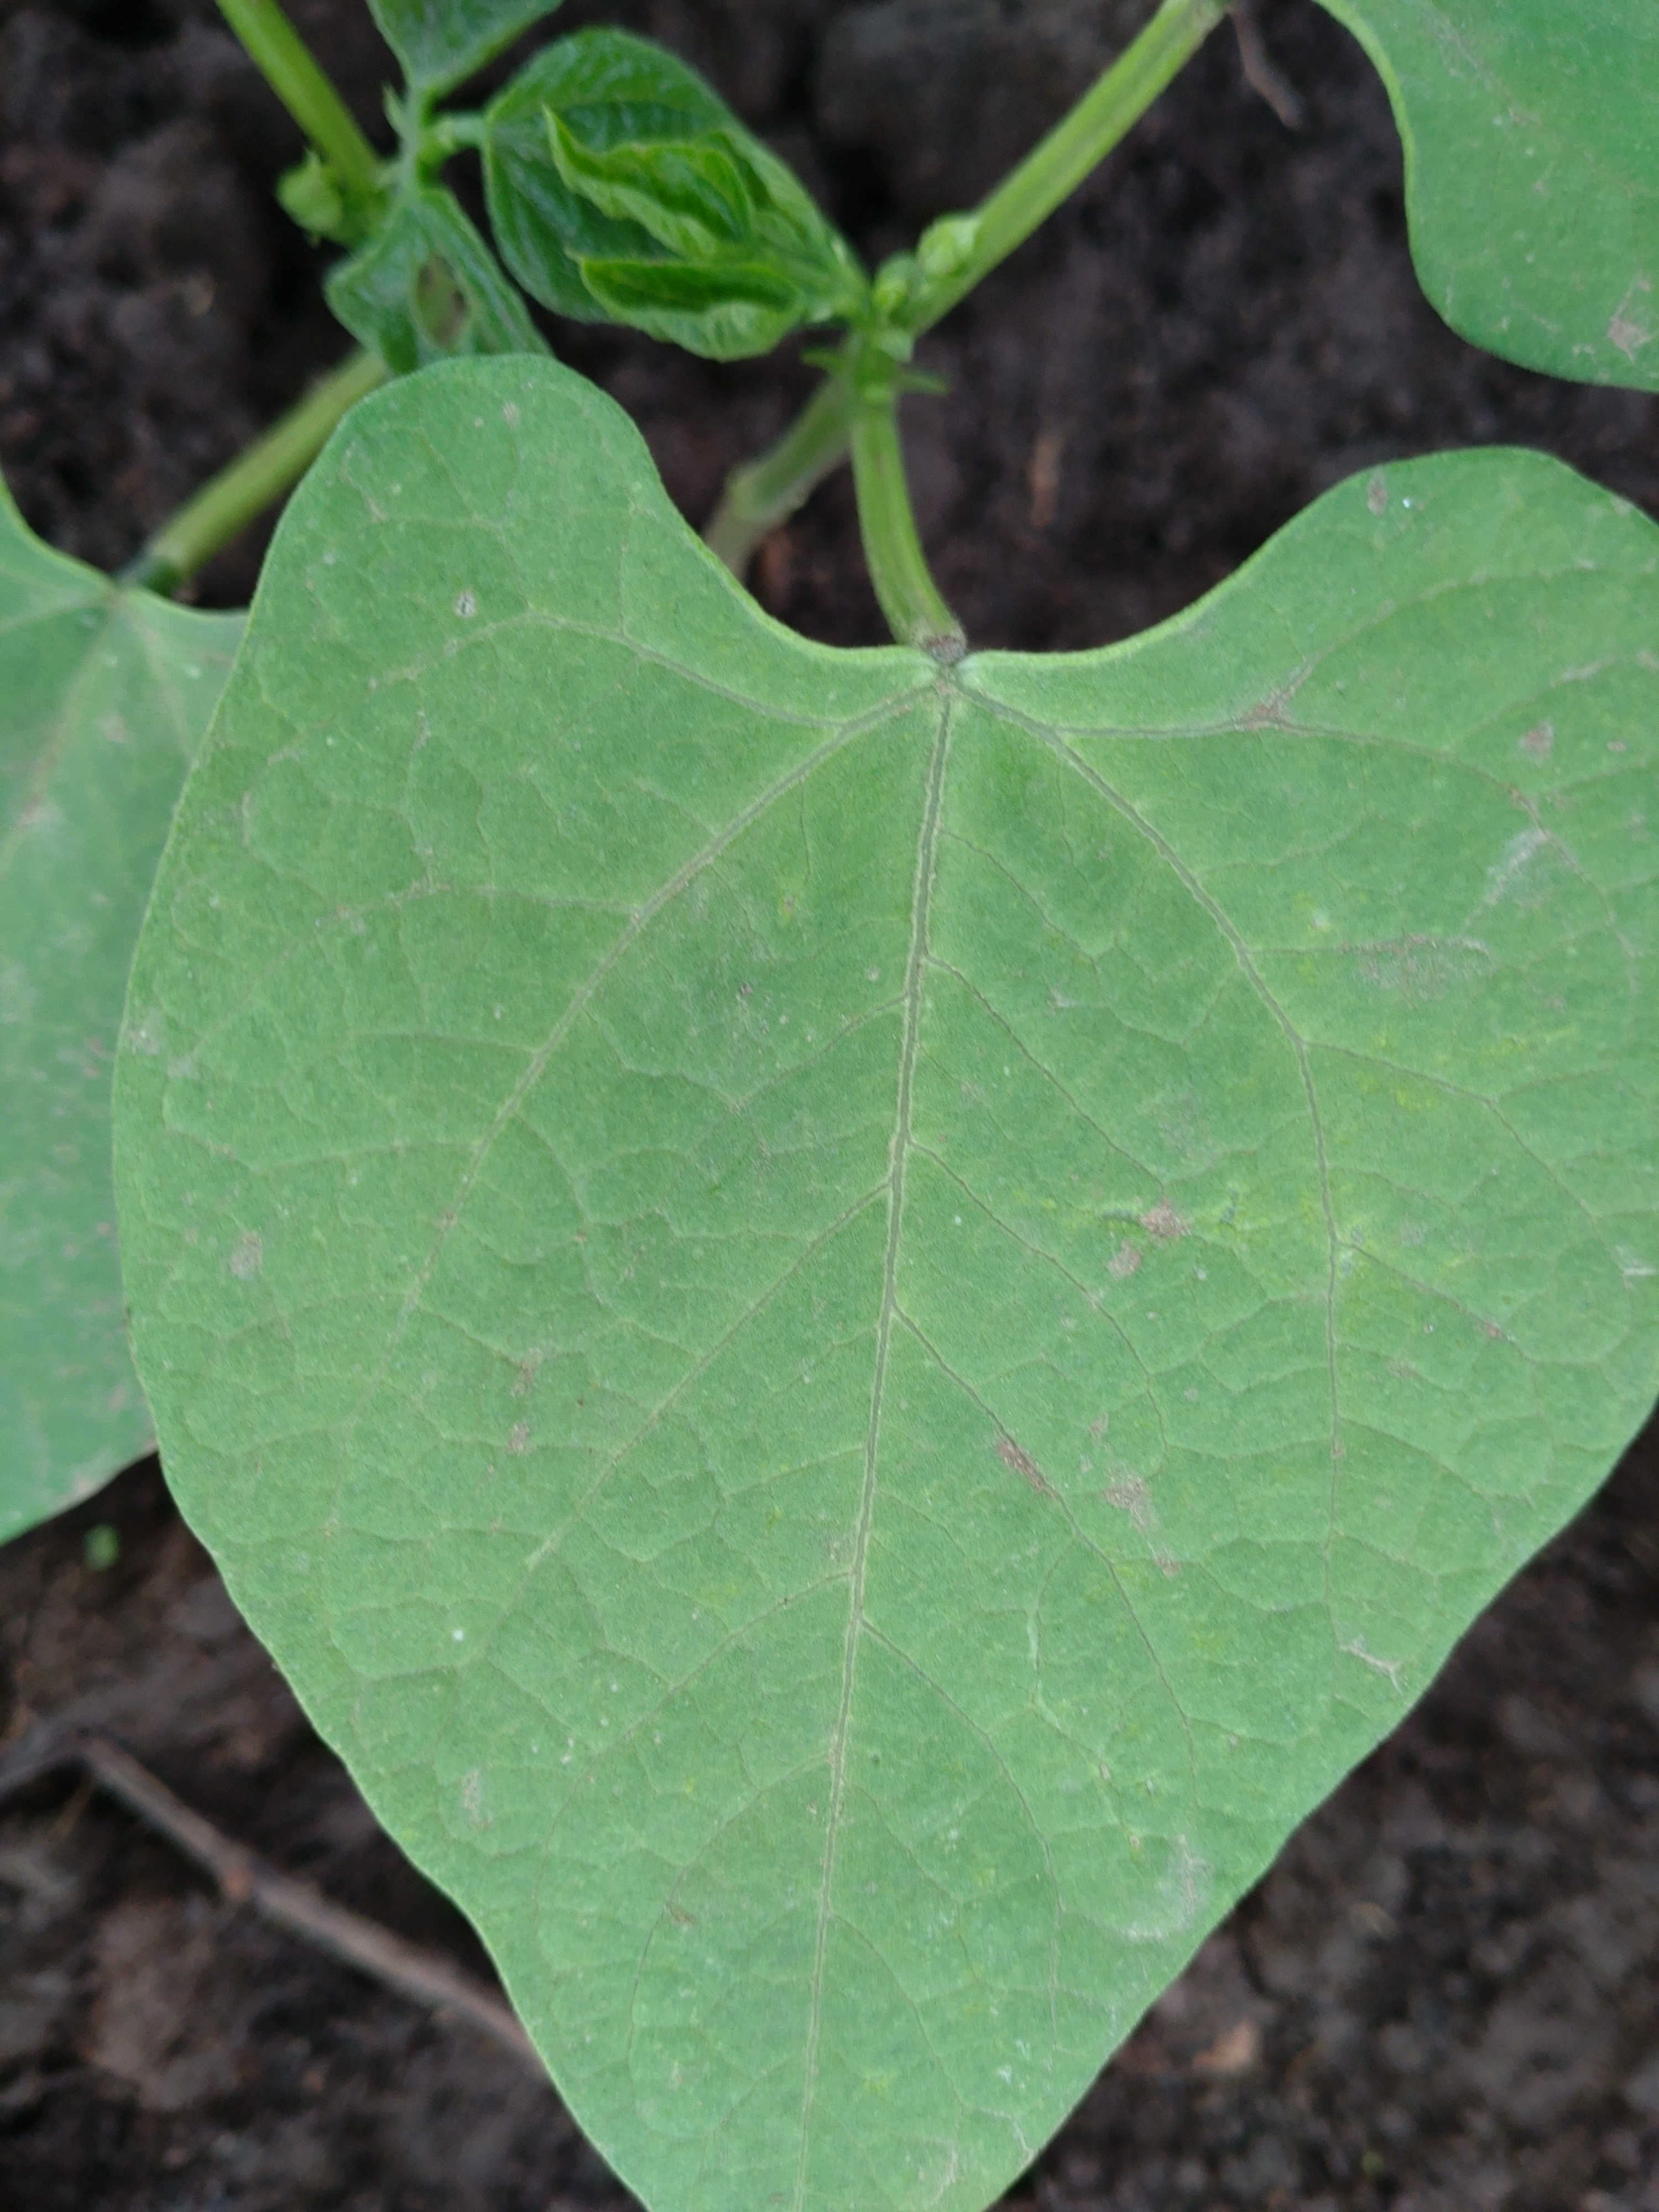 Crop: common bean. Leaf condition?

healthy
